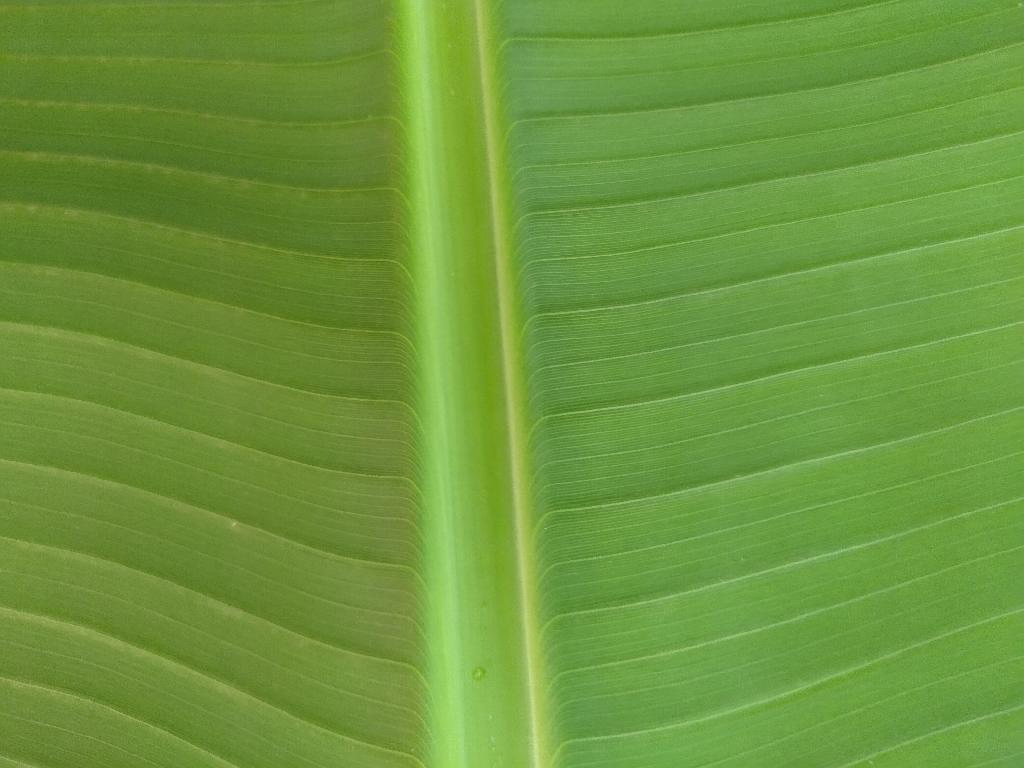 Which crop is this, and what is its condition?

banana, healthy
